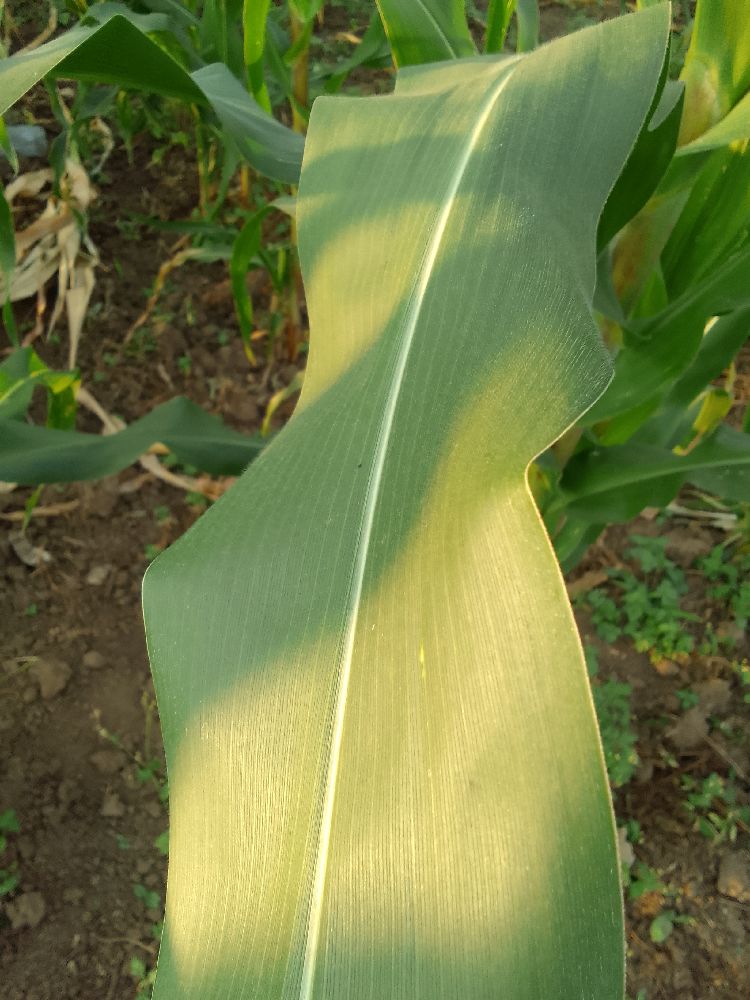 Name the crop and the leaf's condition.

maize, healthy
